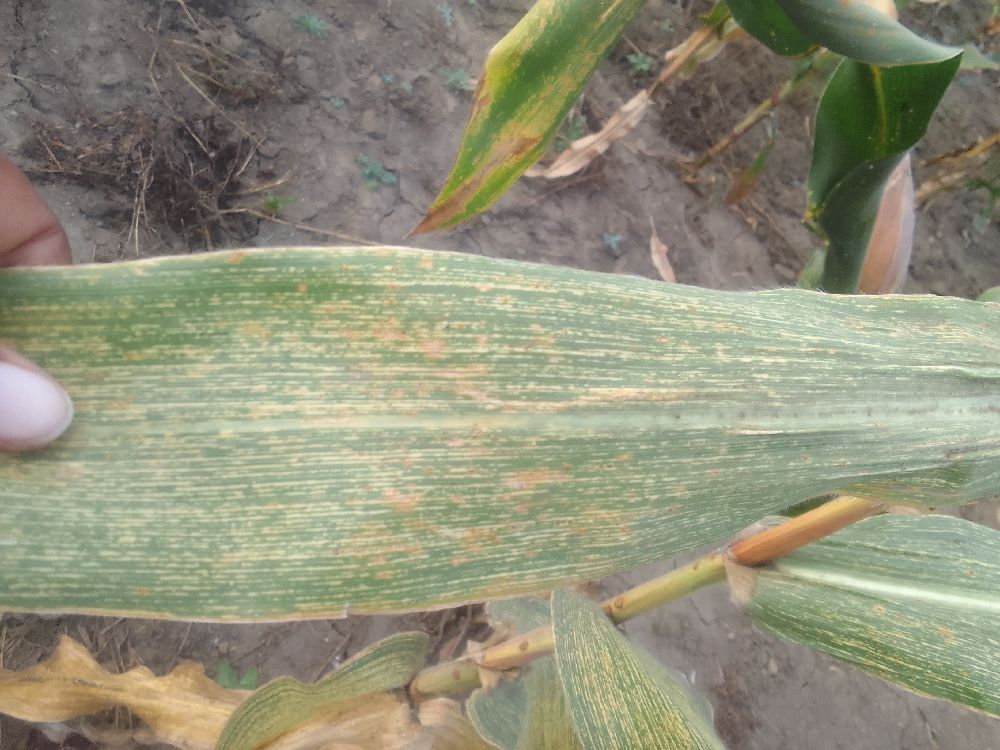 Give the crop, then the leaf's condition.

maize, maize streak virus
